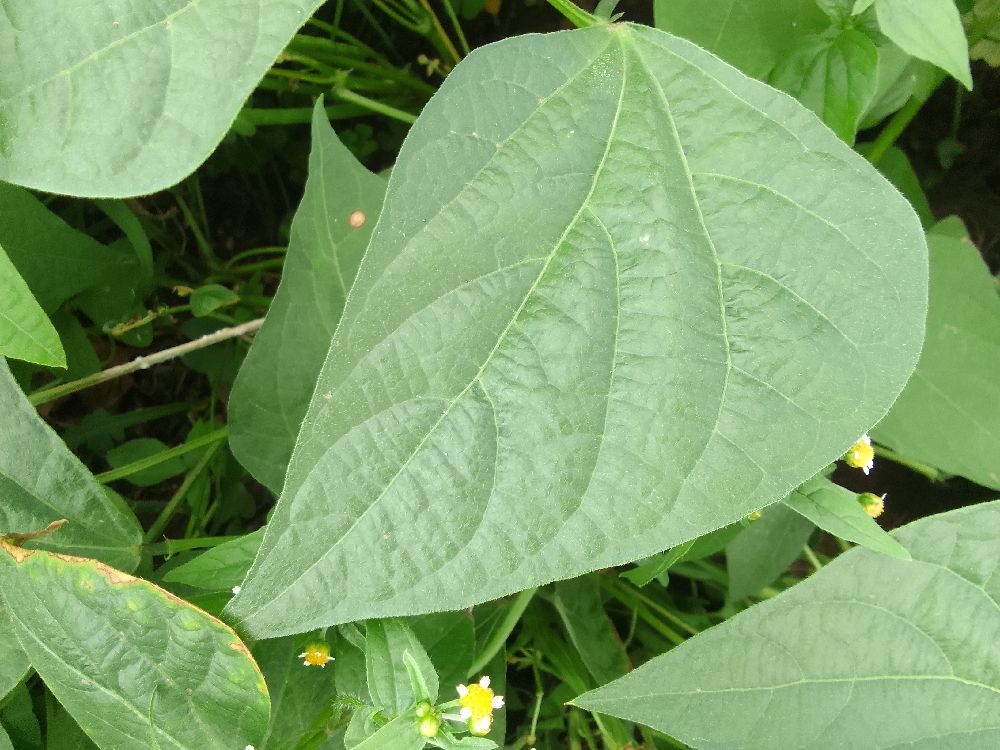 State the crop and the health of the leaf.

common bean, healthy
